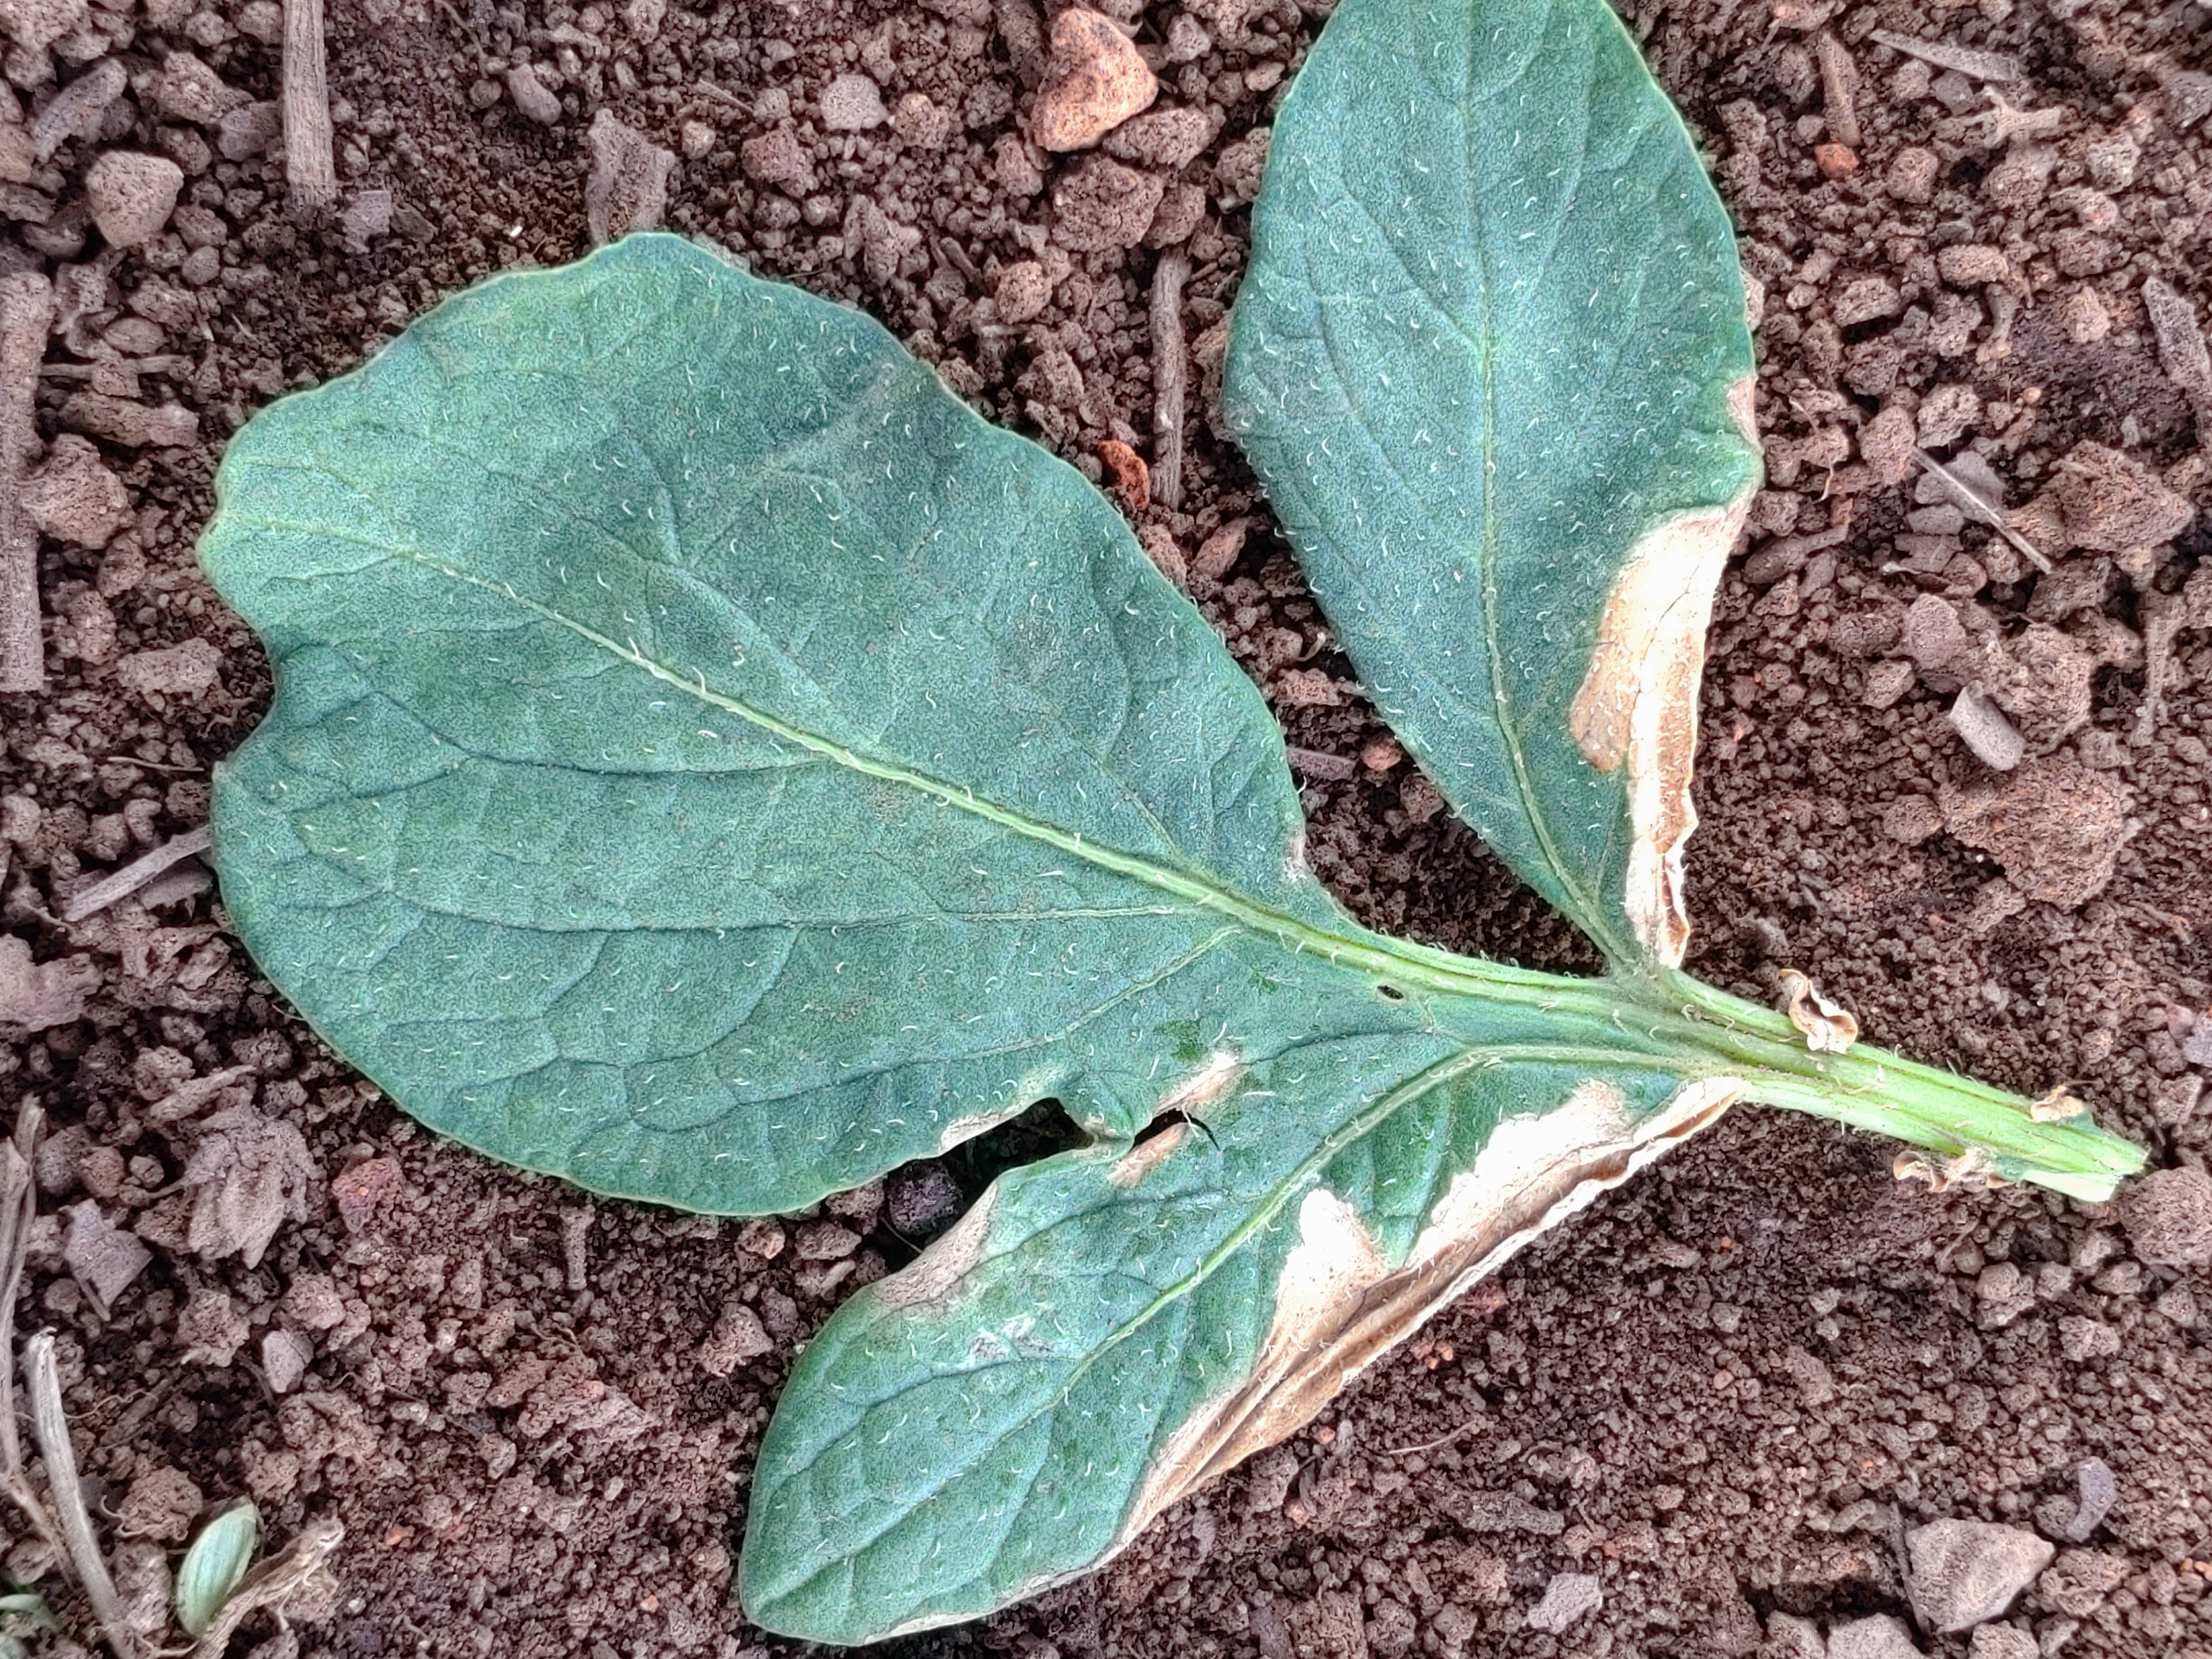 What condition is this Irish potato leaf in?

early blight
